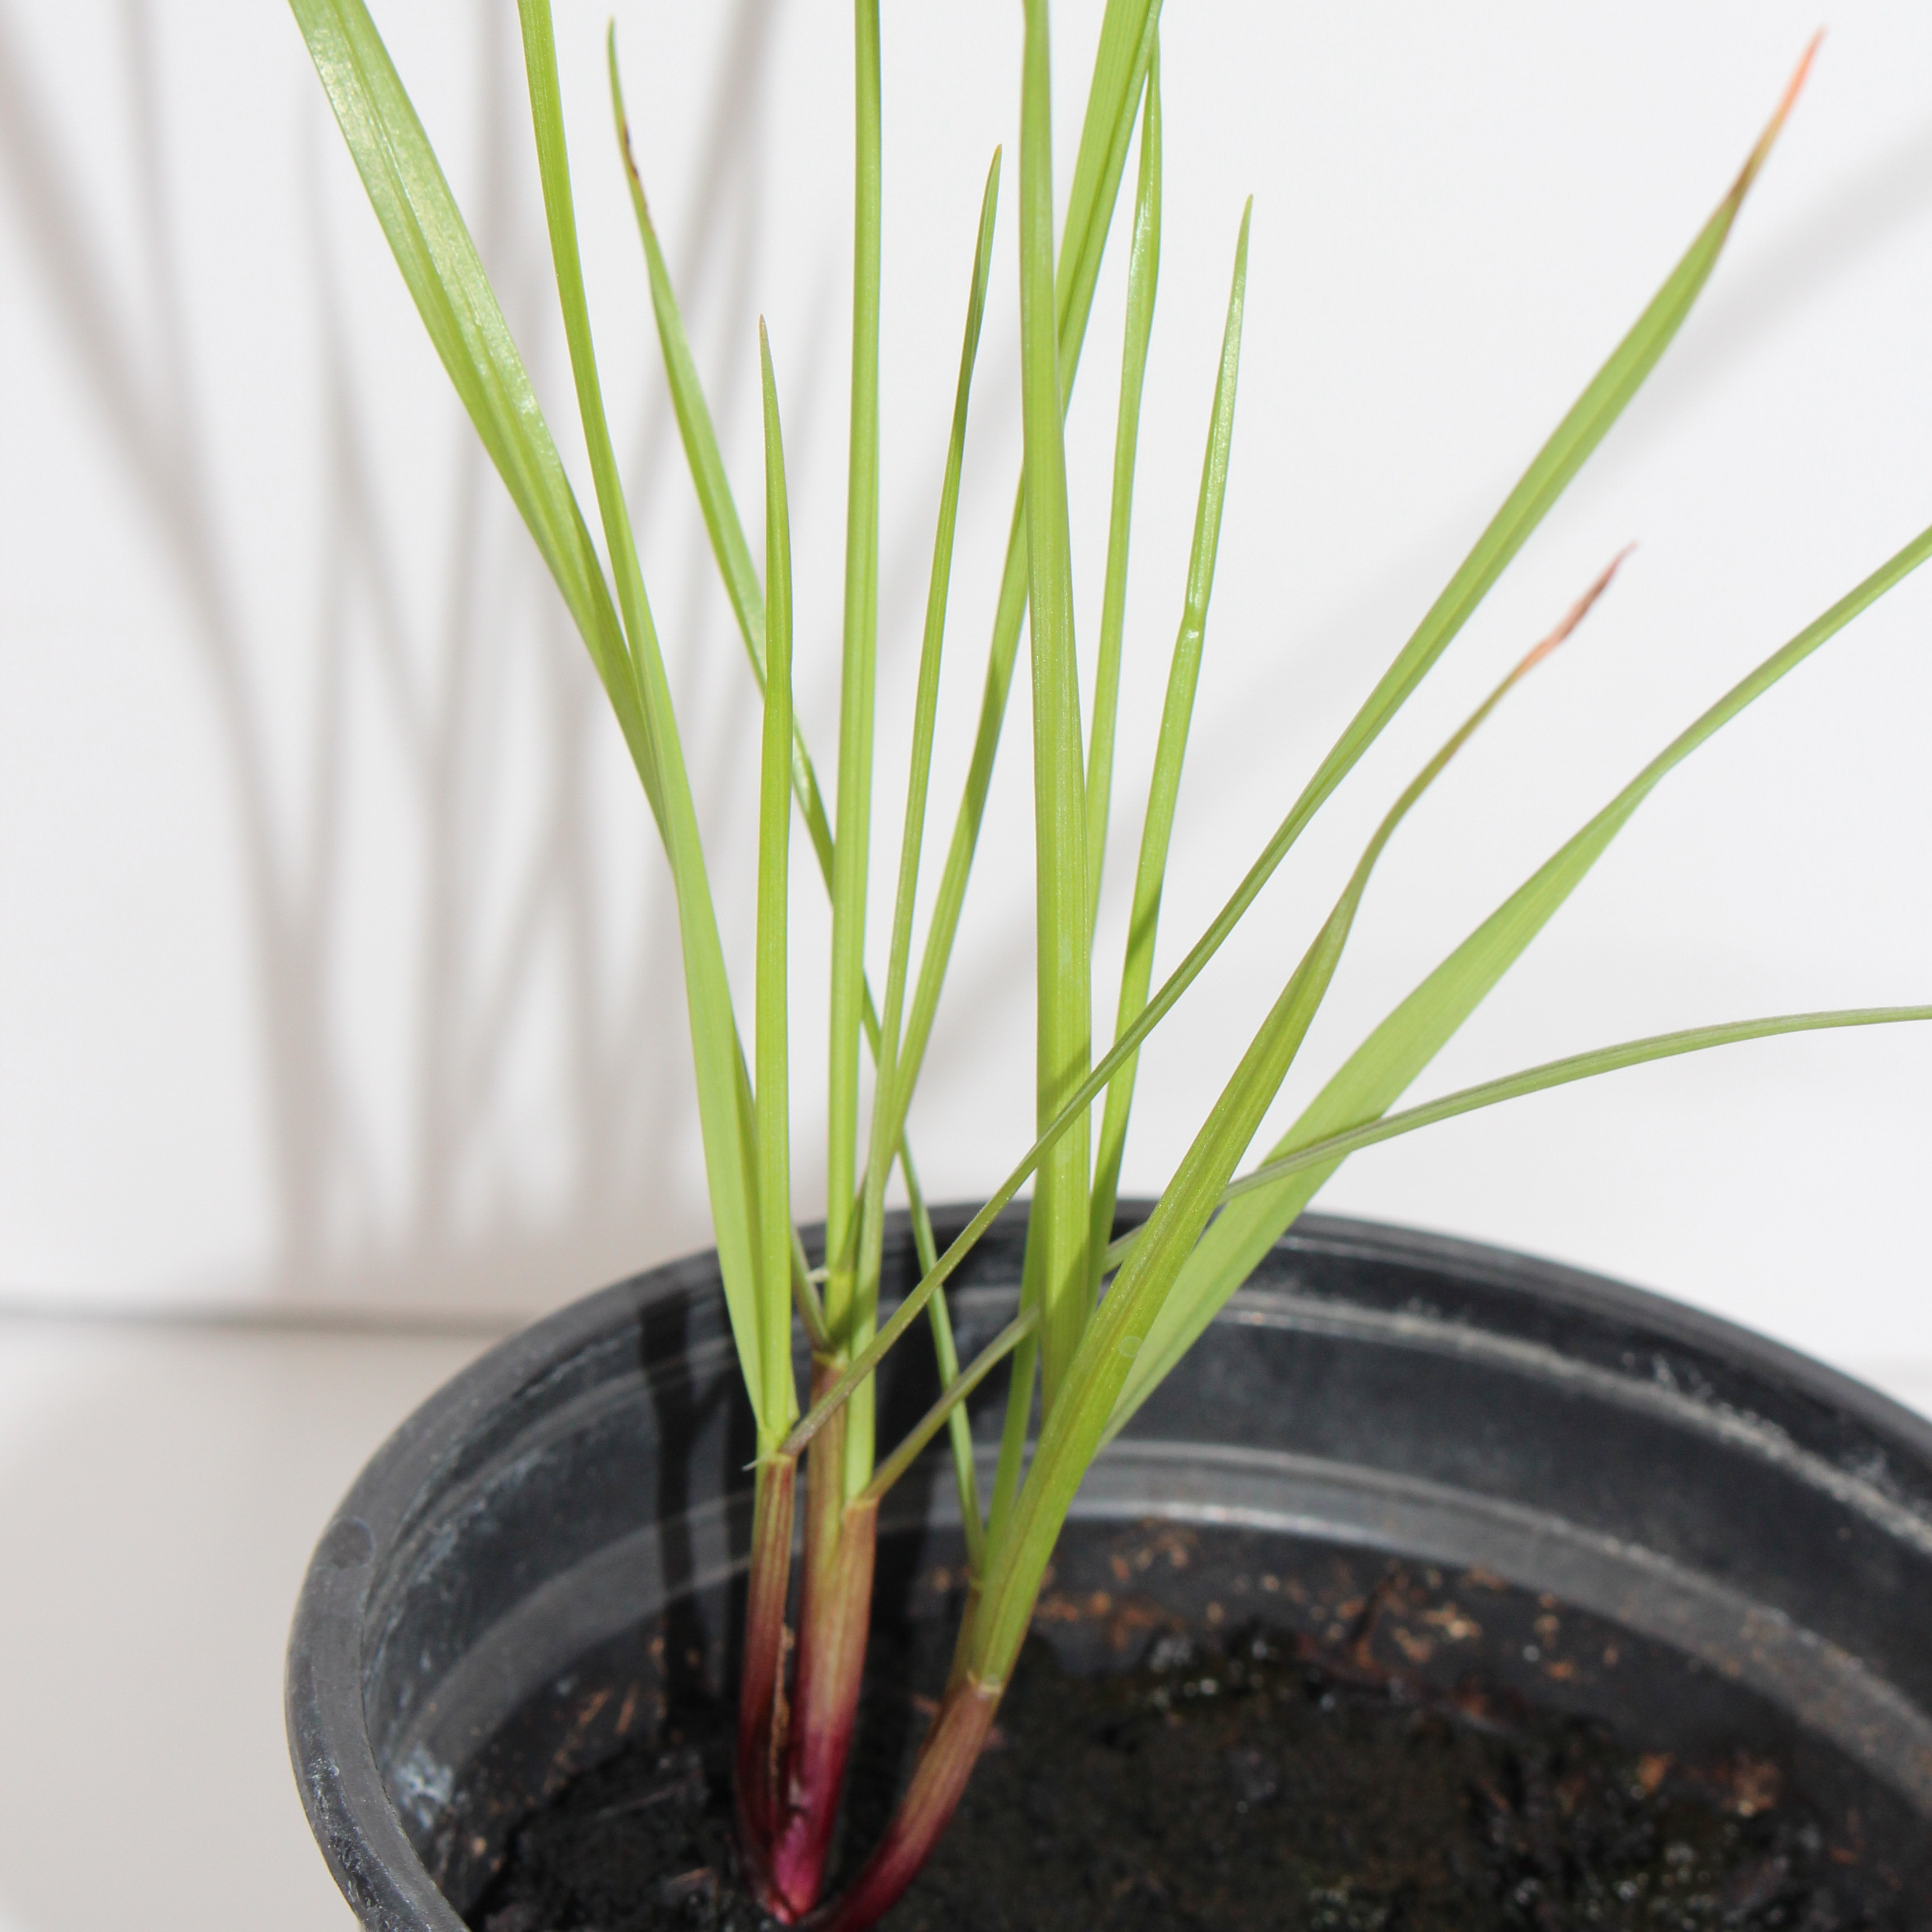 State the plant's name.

Lolium multiflorum
